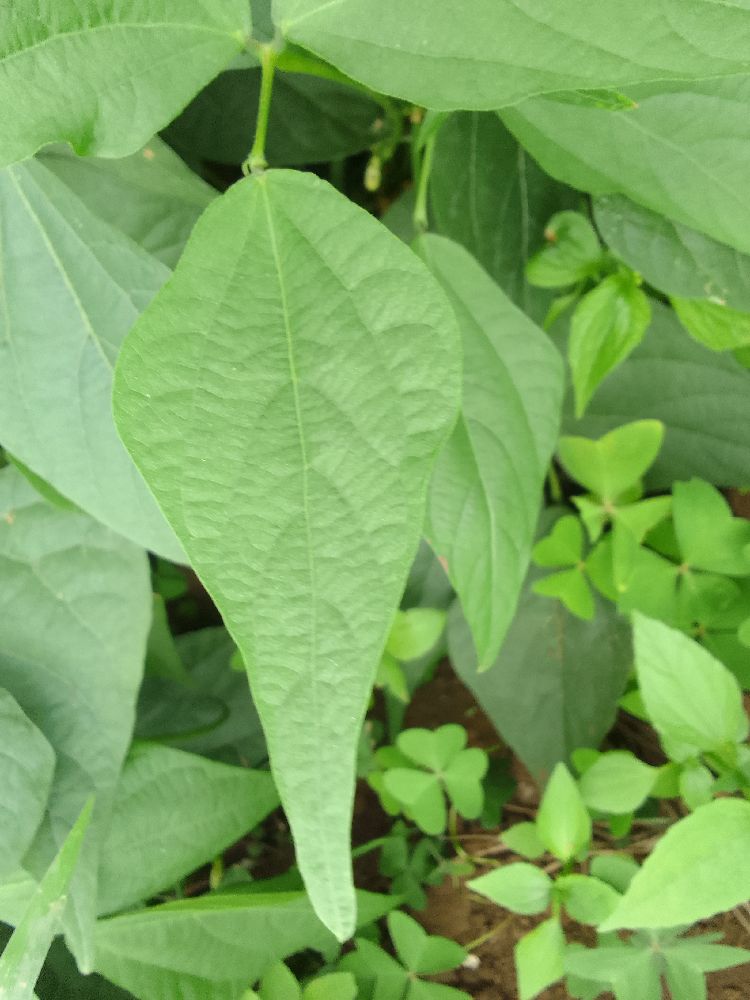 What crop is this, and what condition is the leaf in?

common bean, healthy
